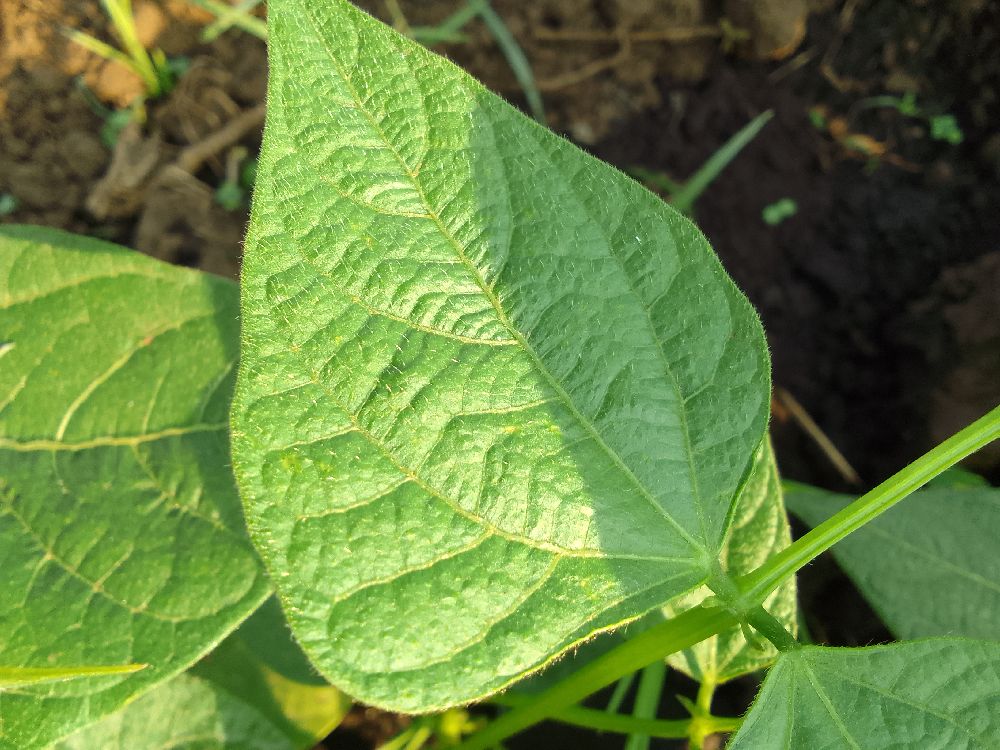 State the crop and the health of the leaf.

common bean, healthy
